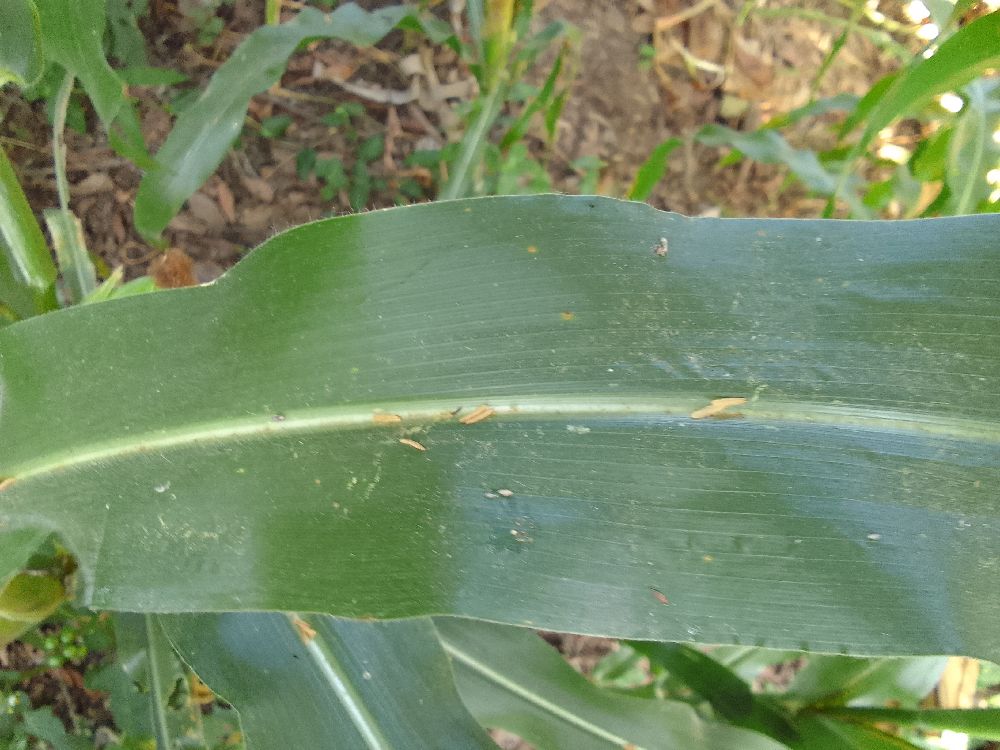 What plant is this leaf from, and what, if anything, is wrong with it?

maize, healthy
